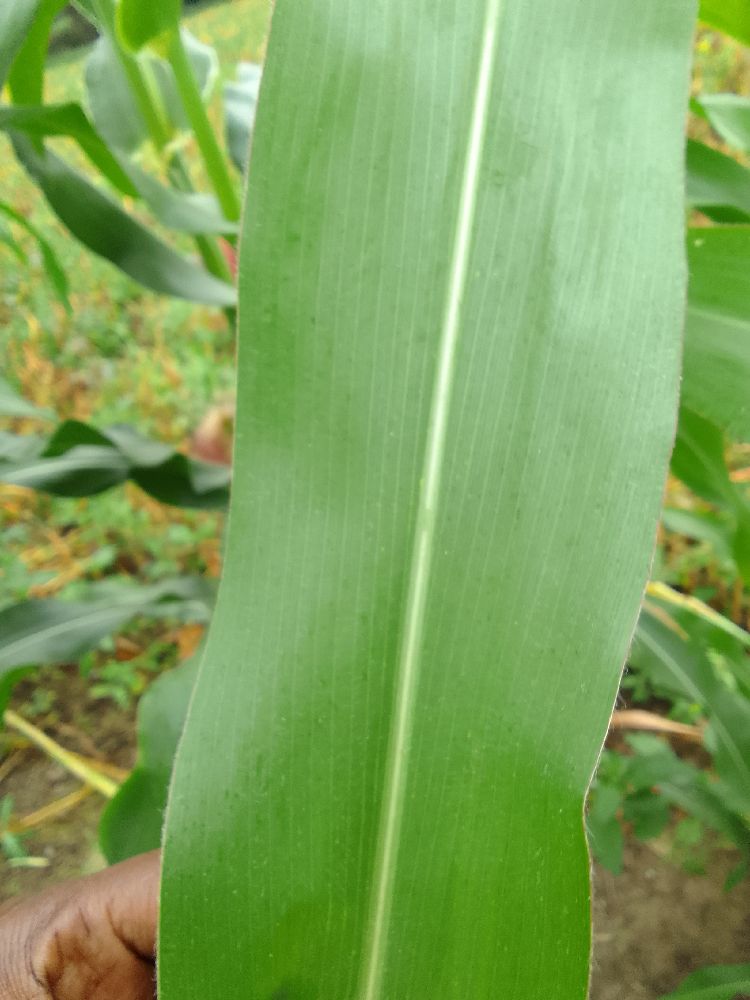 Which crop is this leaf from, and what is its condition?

maize, healthy
